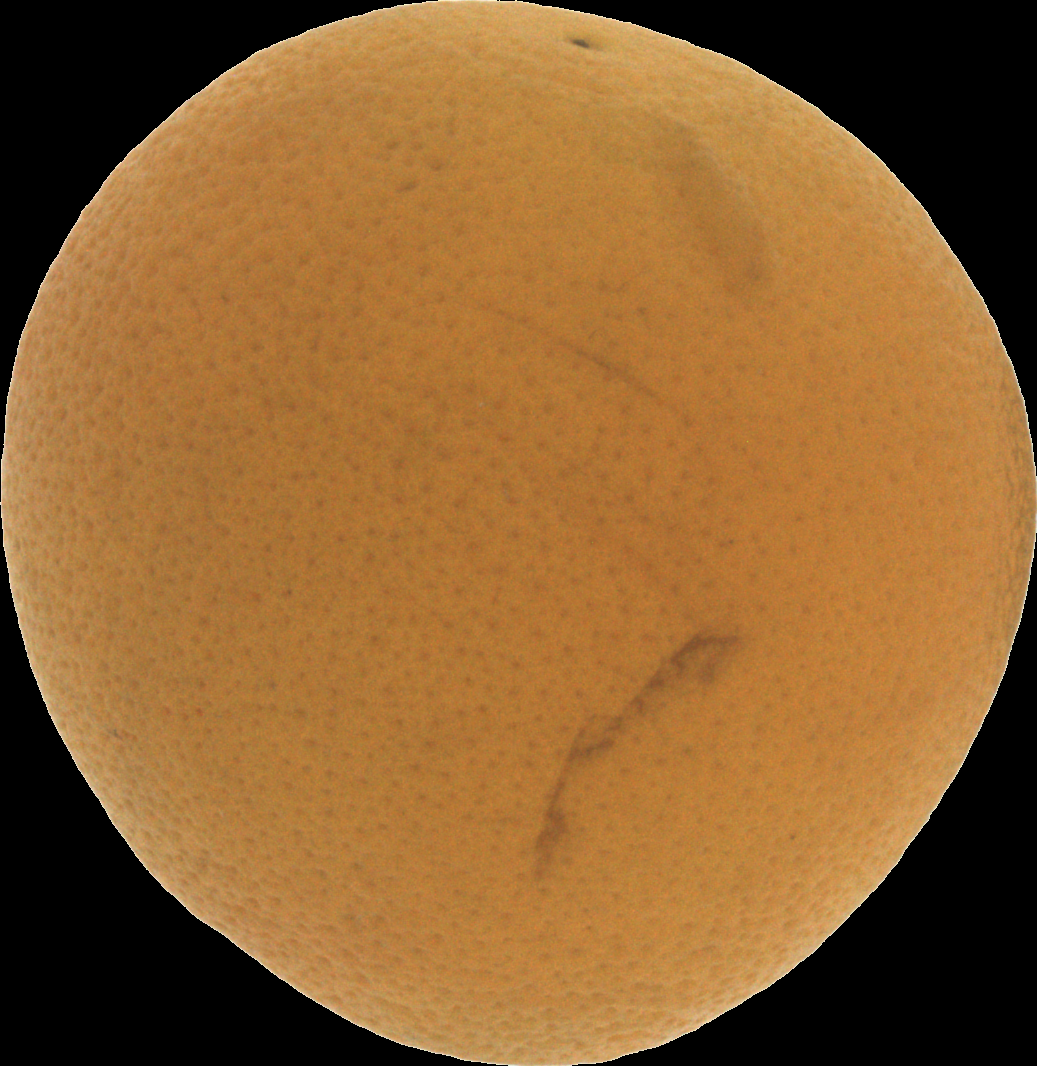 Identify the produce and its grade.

orange, bad
